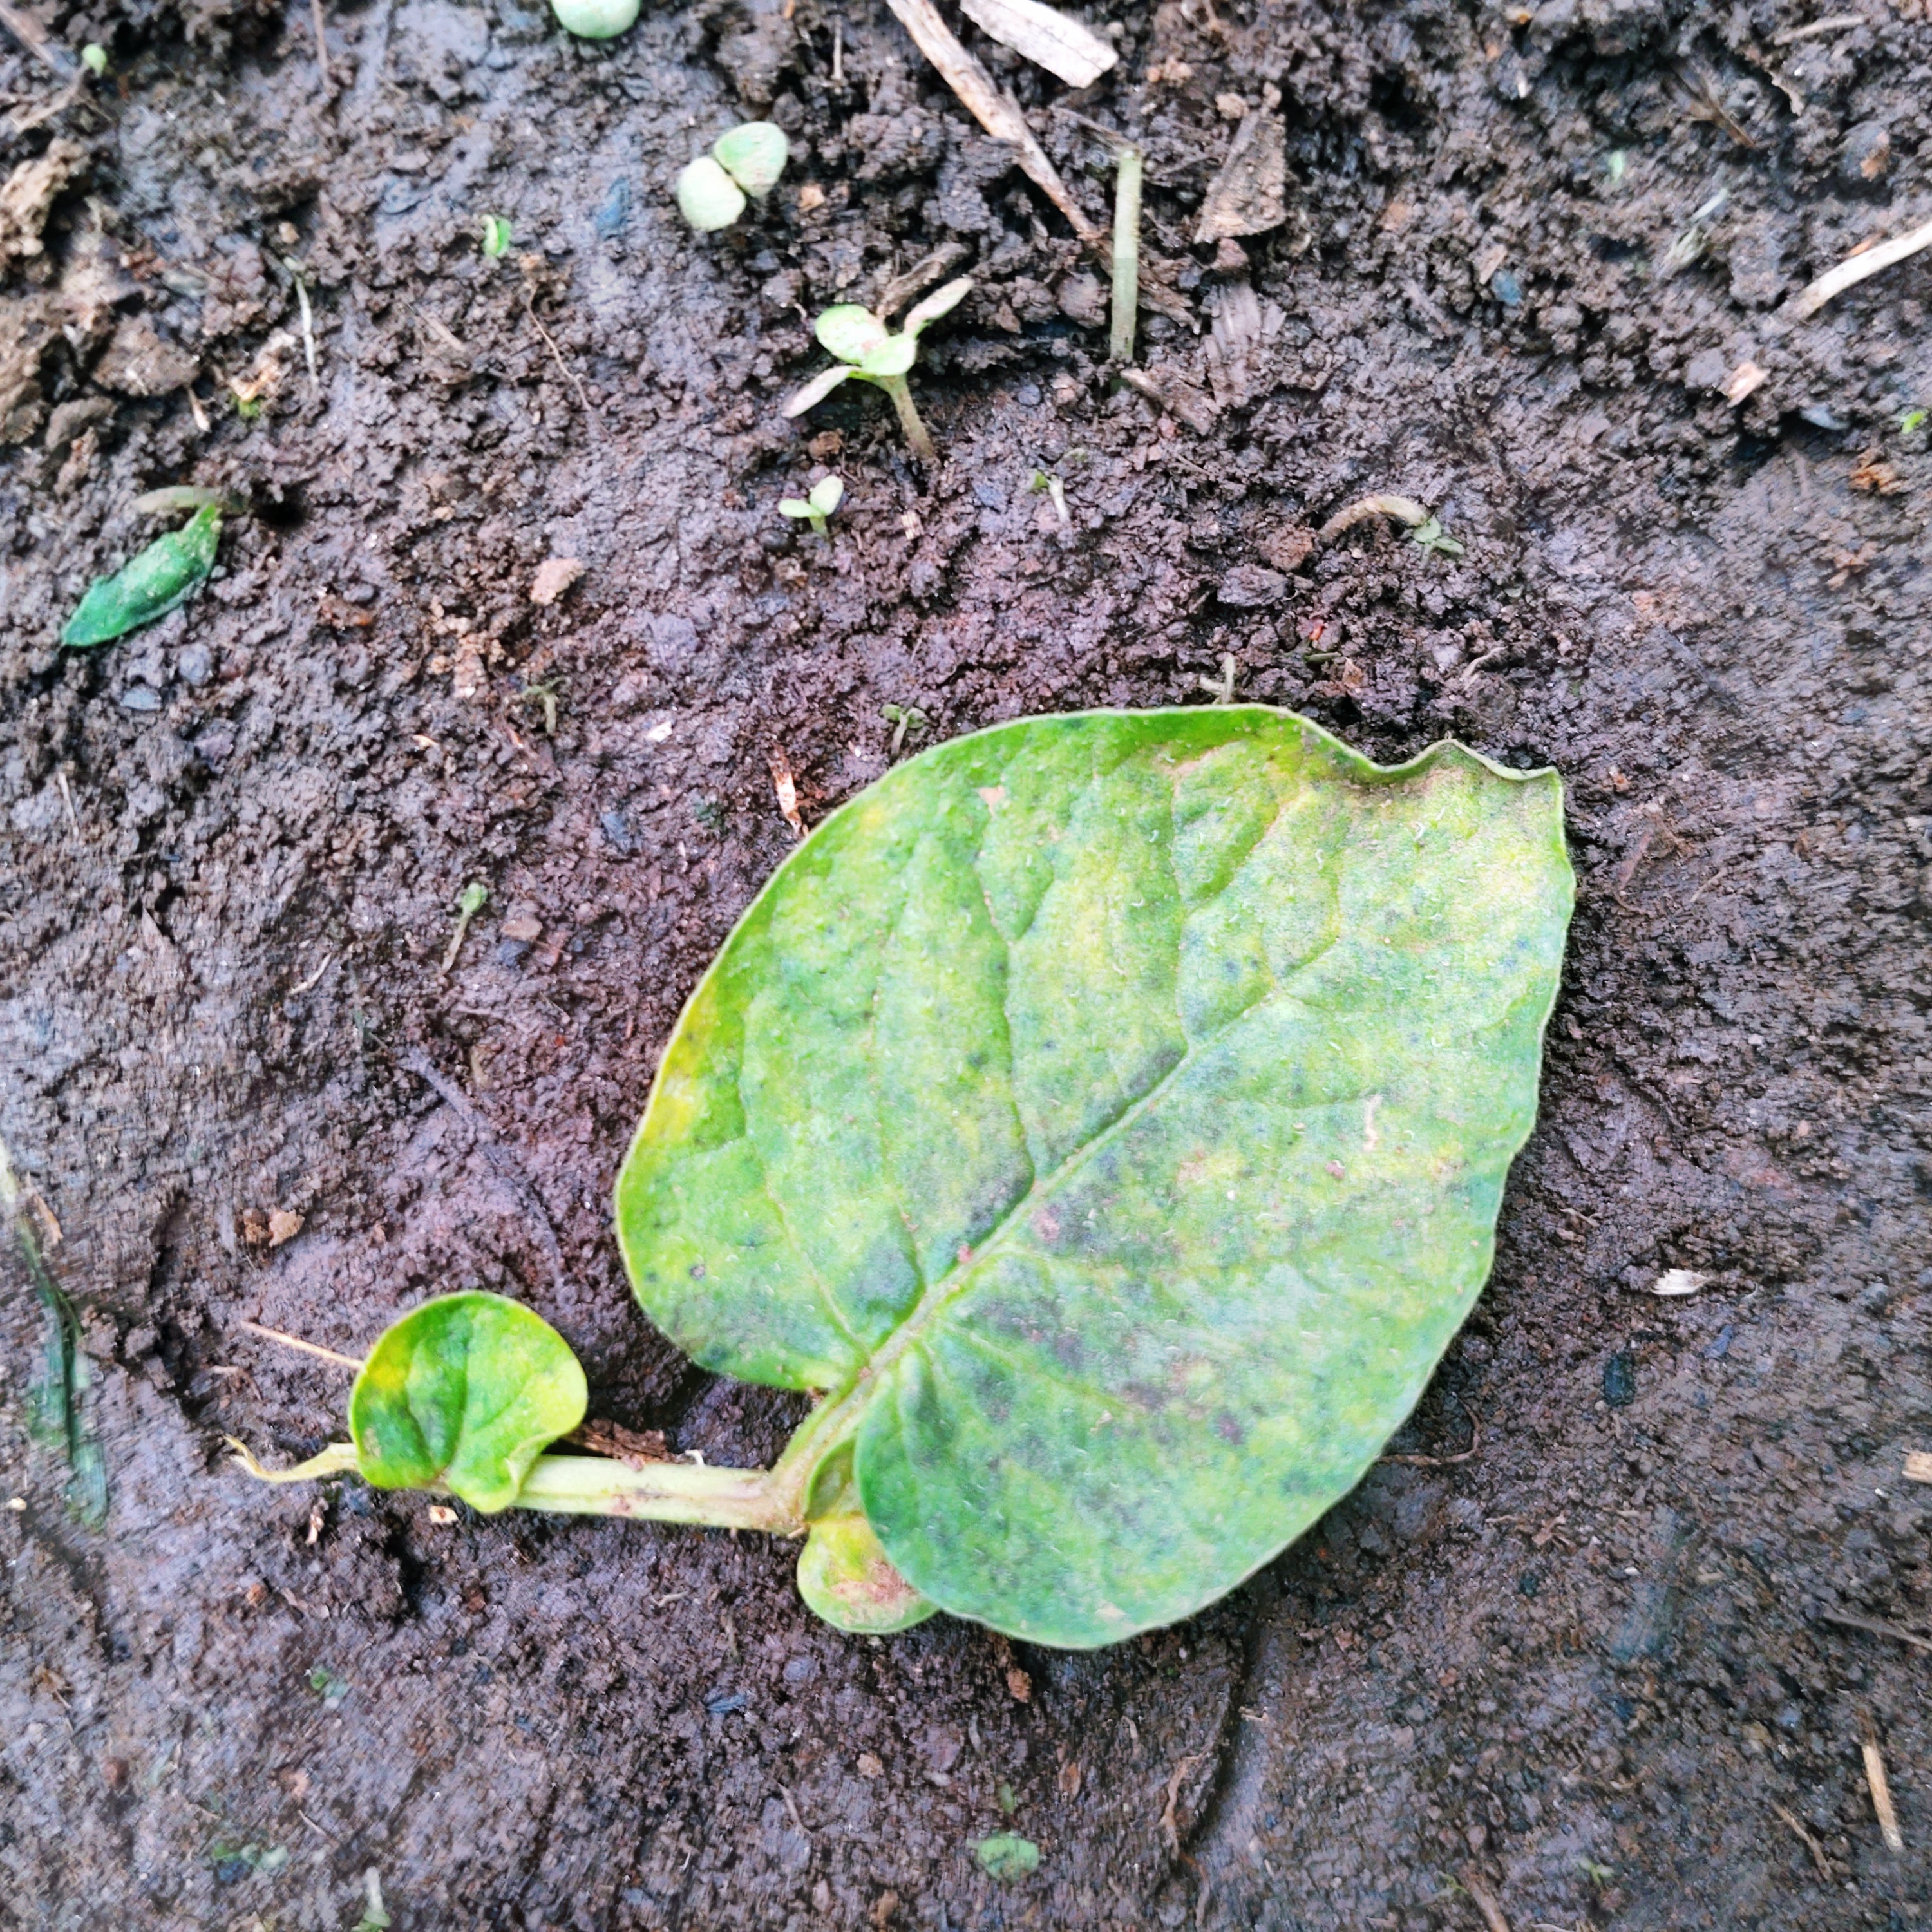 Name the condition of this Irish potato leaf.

late blight
